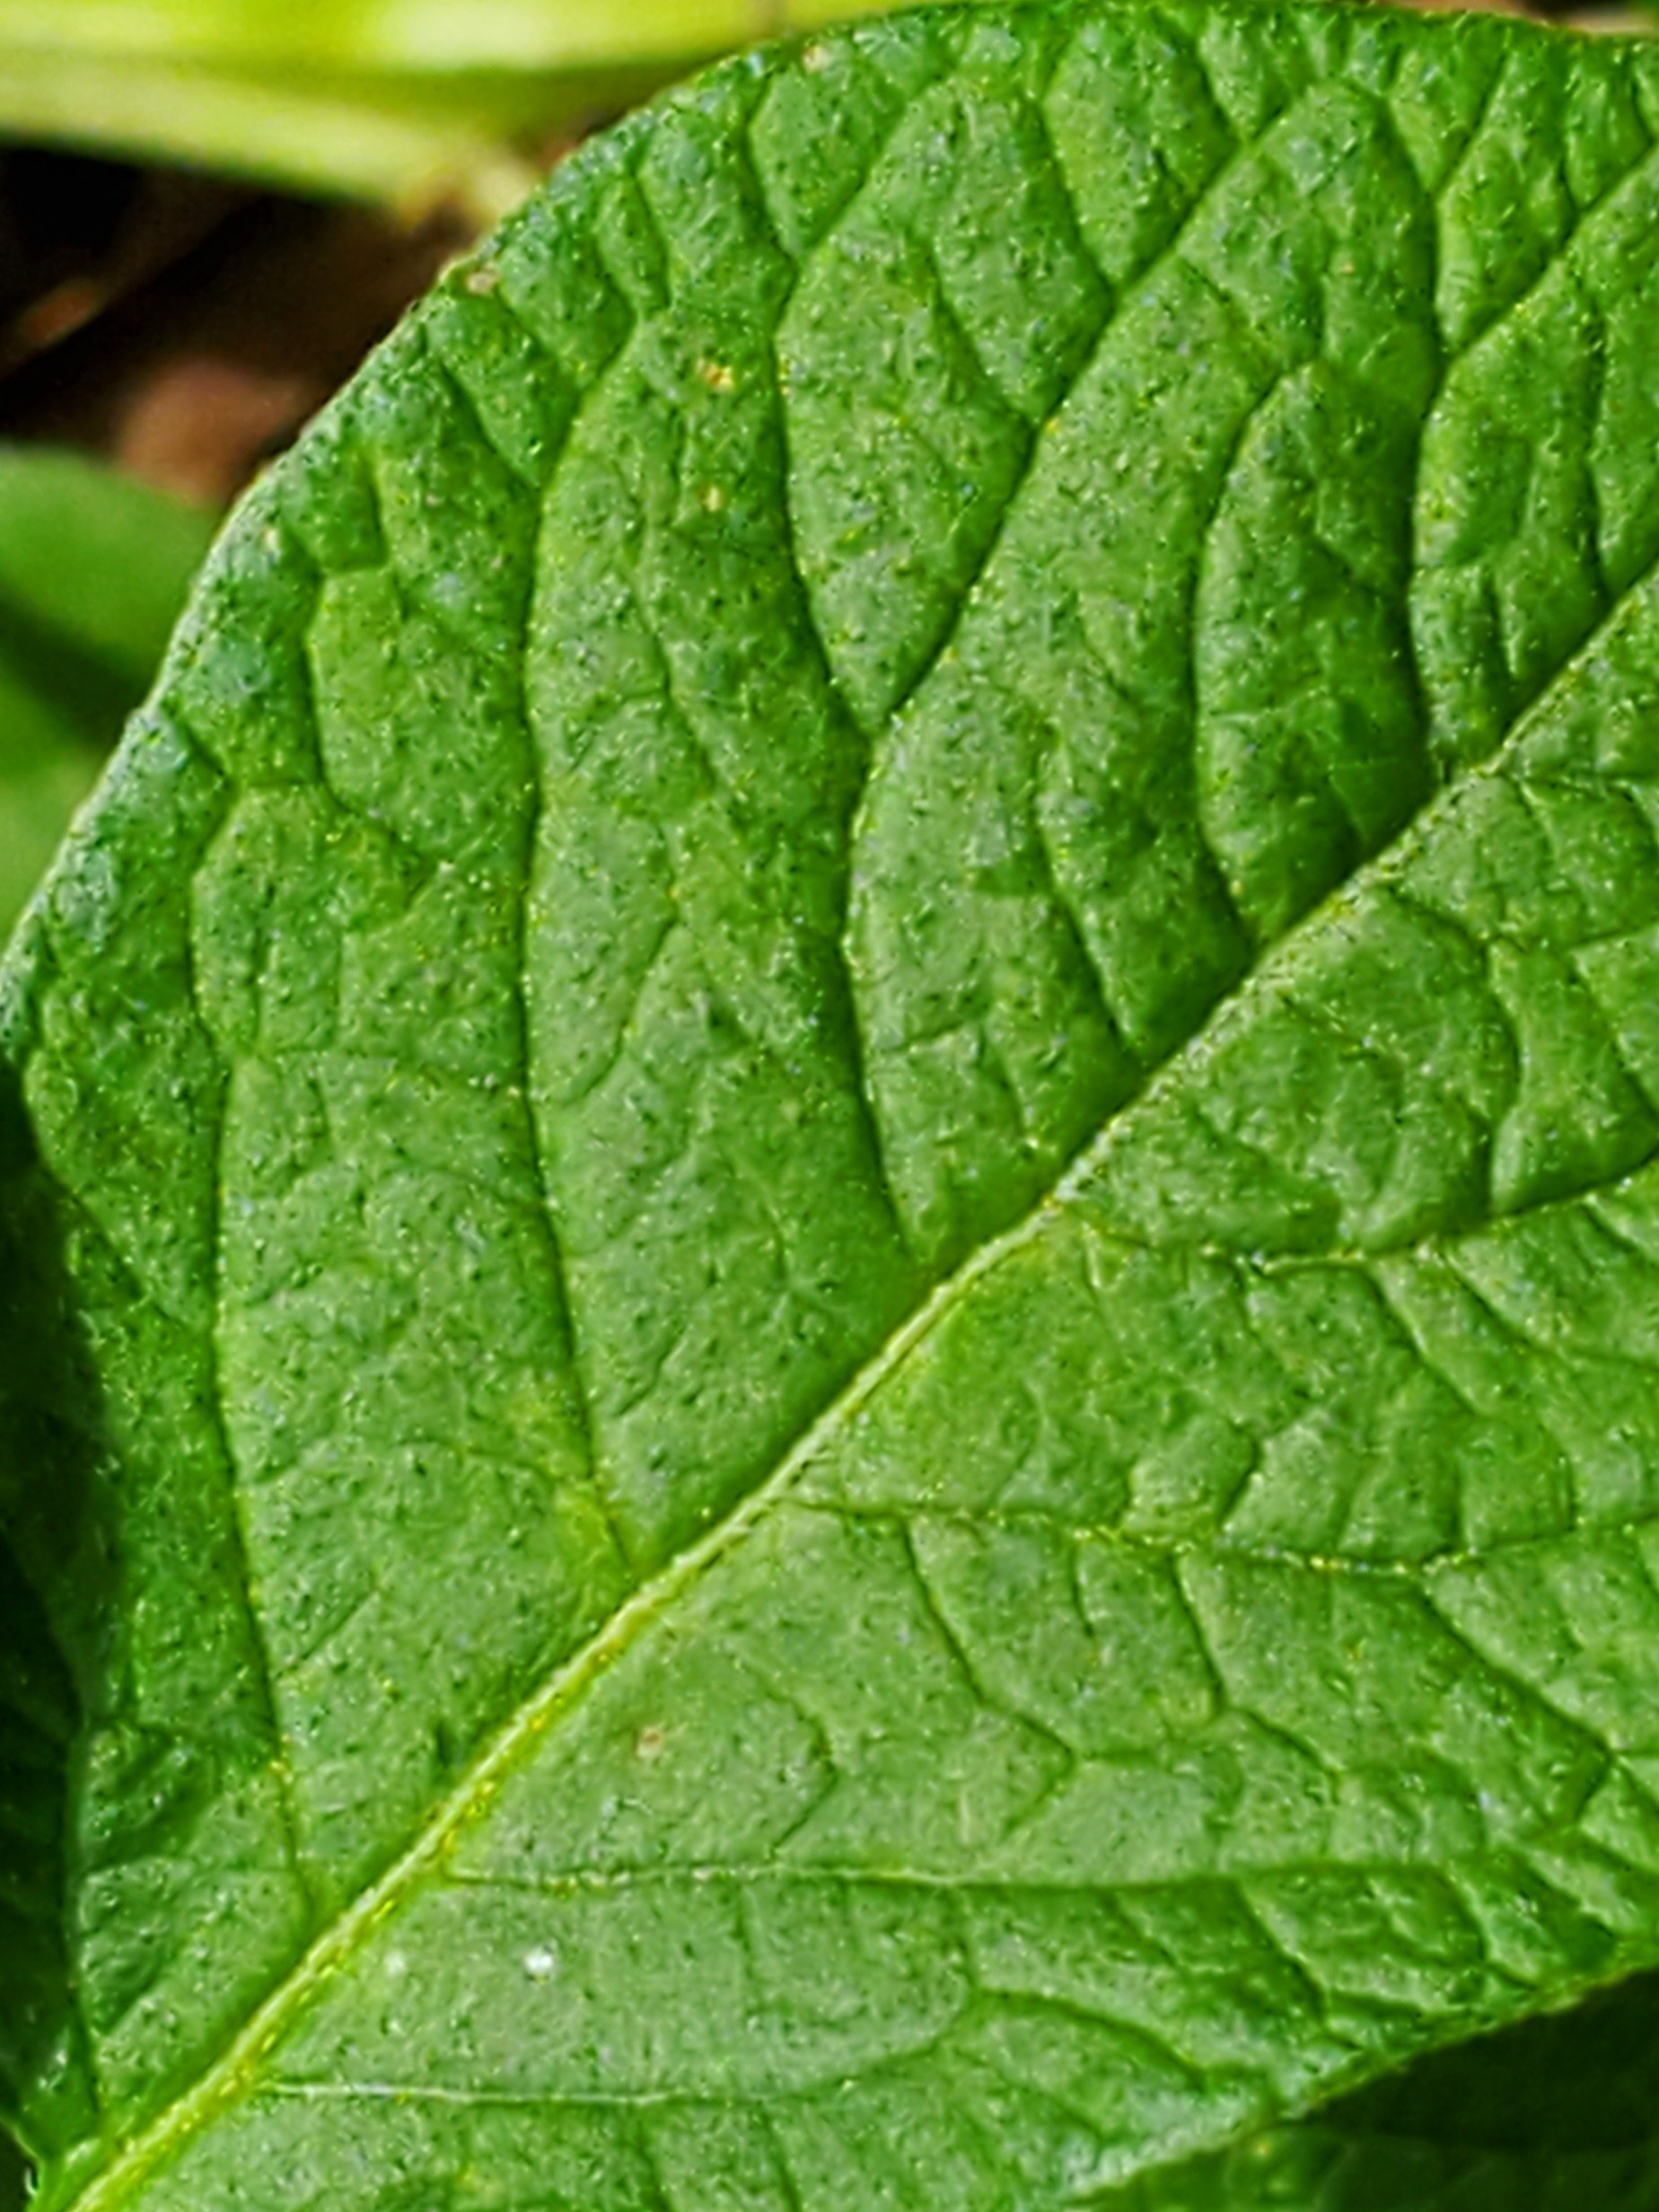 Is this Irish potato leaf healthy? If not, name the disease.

healthy
